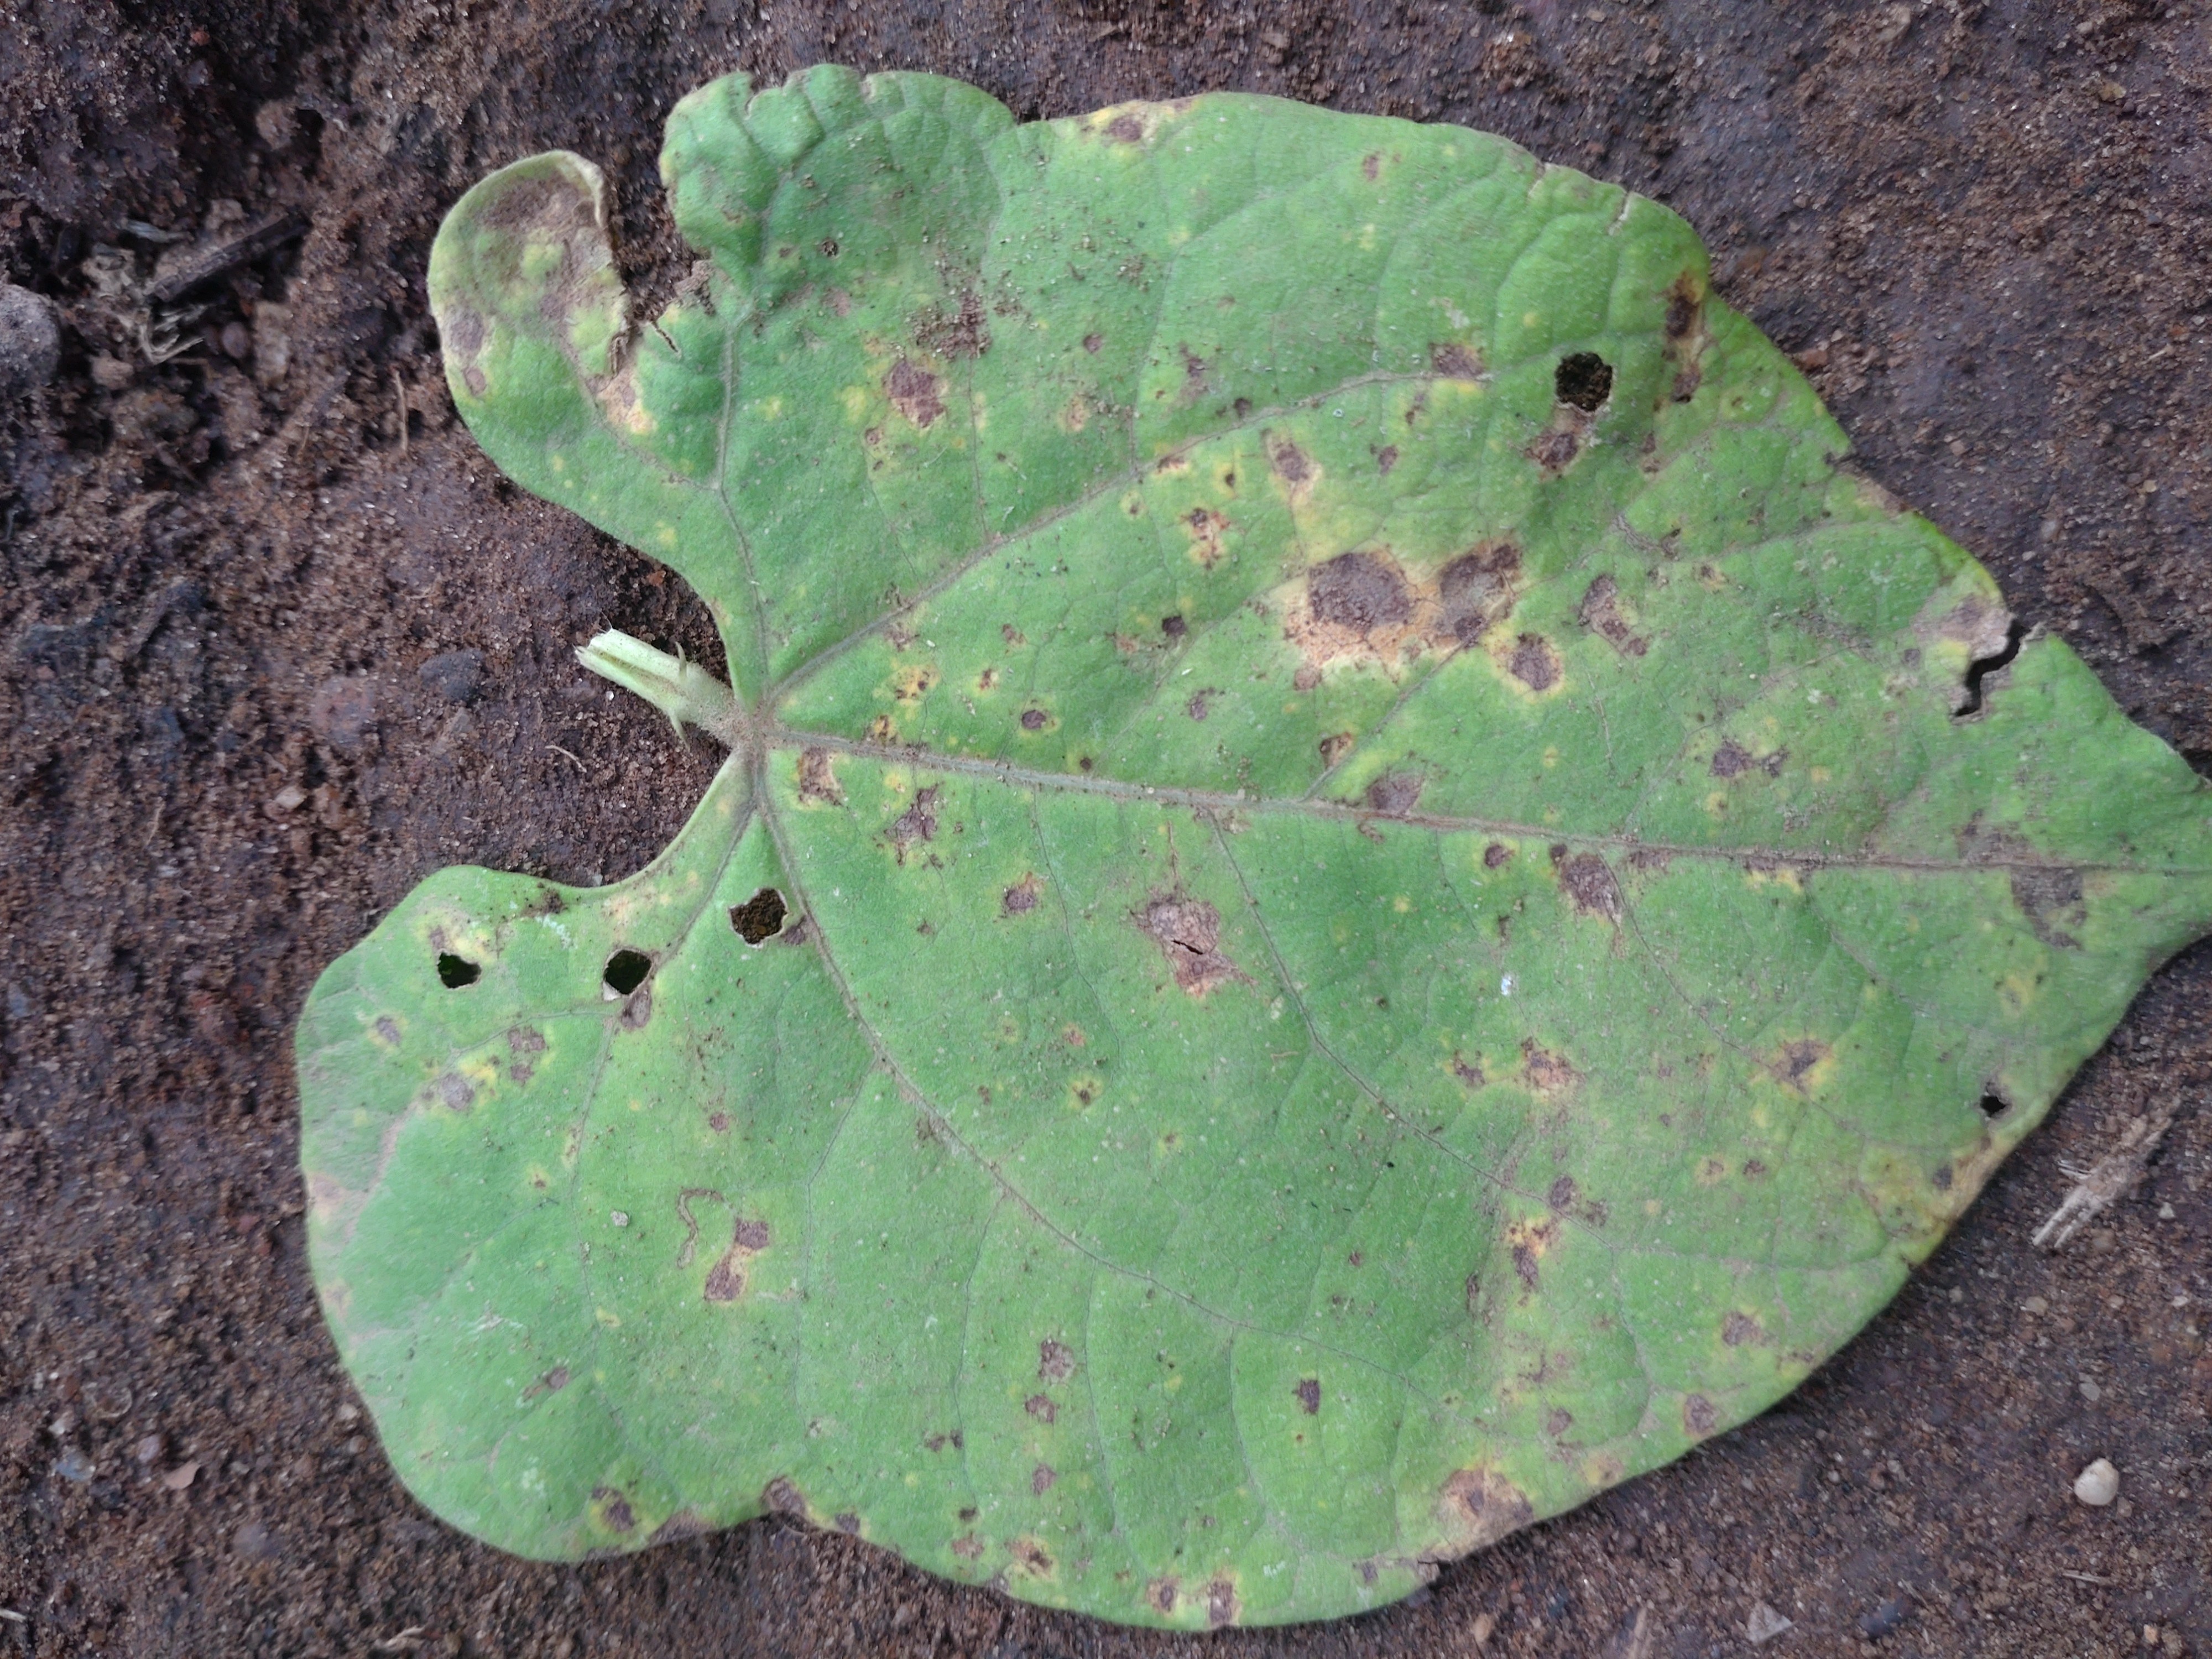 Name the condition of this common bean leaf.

rust
